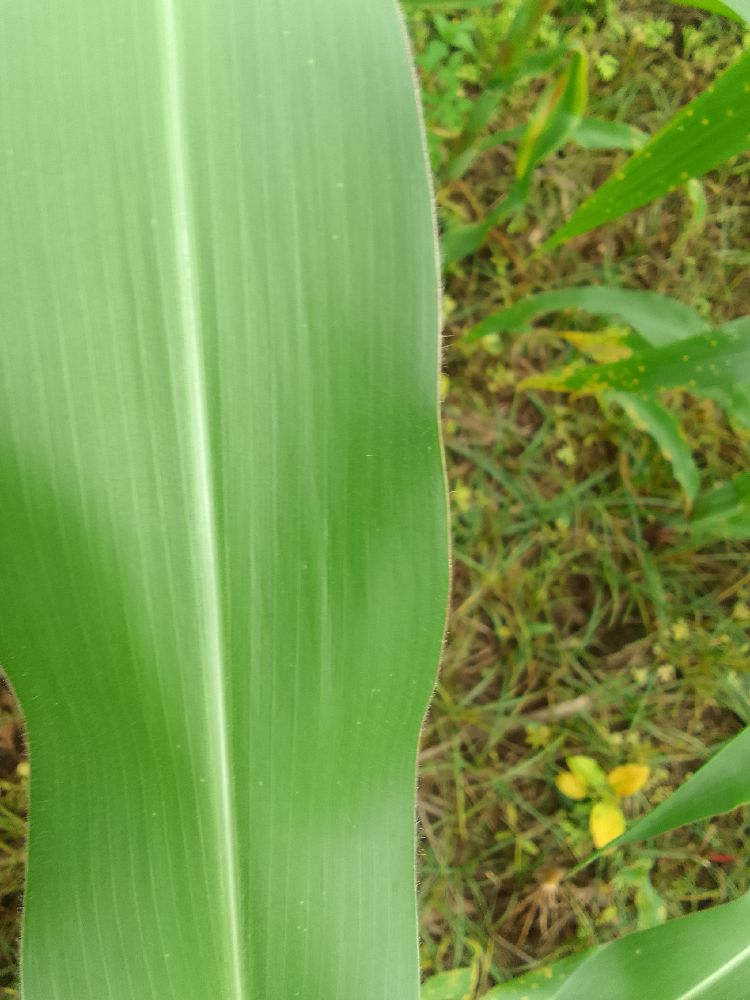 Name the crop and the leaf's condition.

maize, healthy
